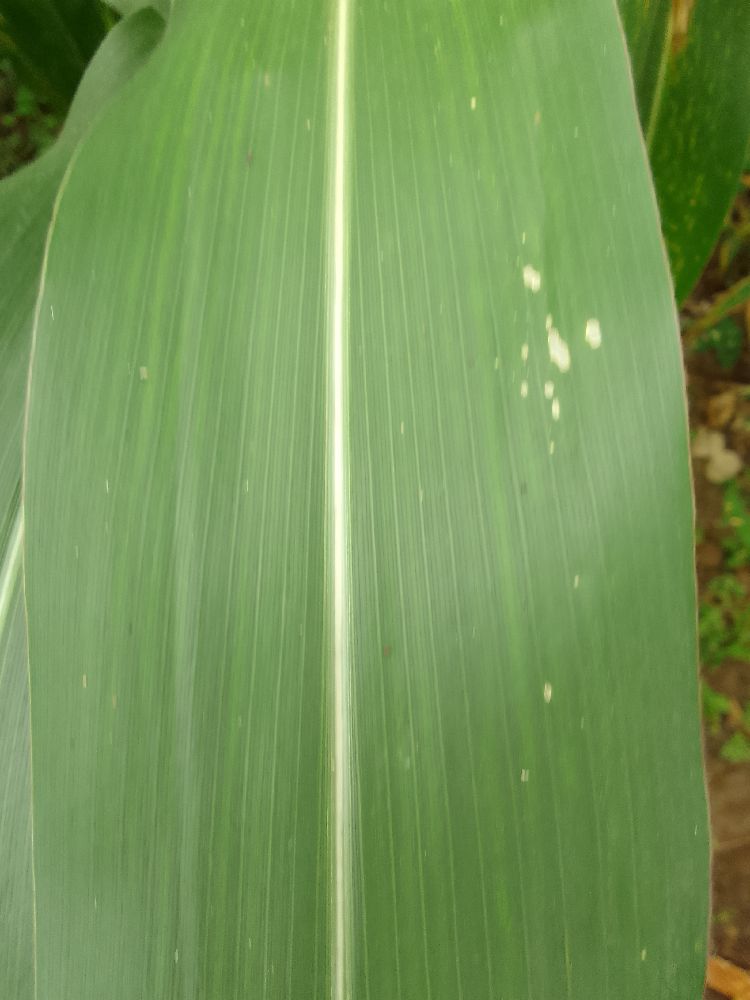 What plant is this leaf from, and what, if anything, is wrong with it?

maize, healthy
